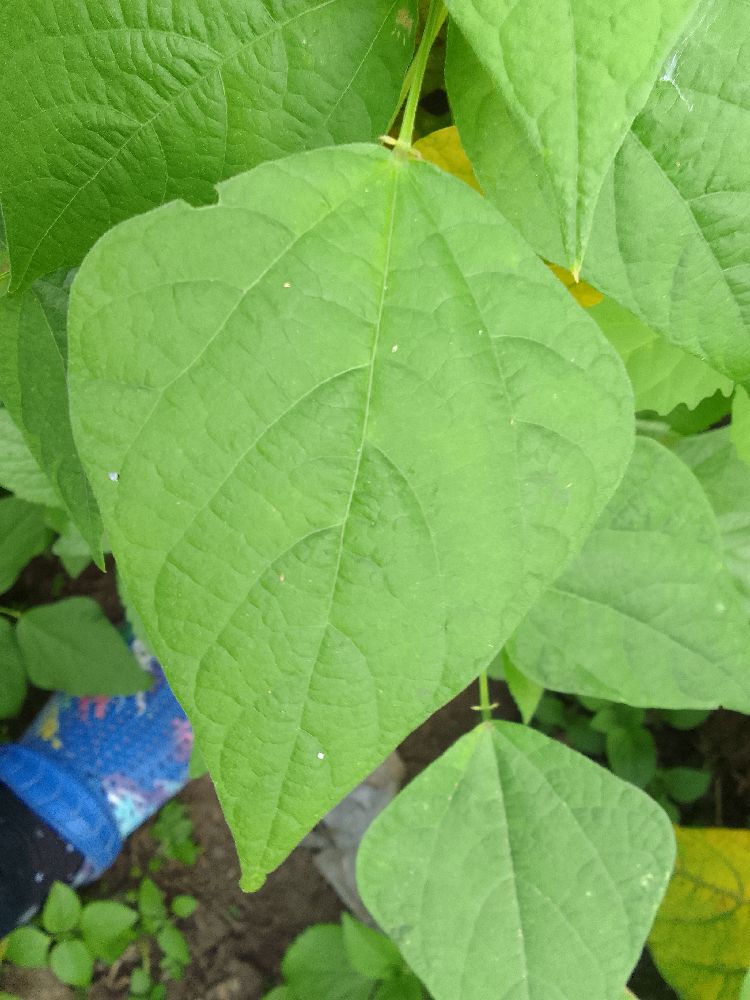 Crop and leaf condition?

common bean, healthy
